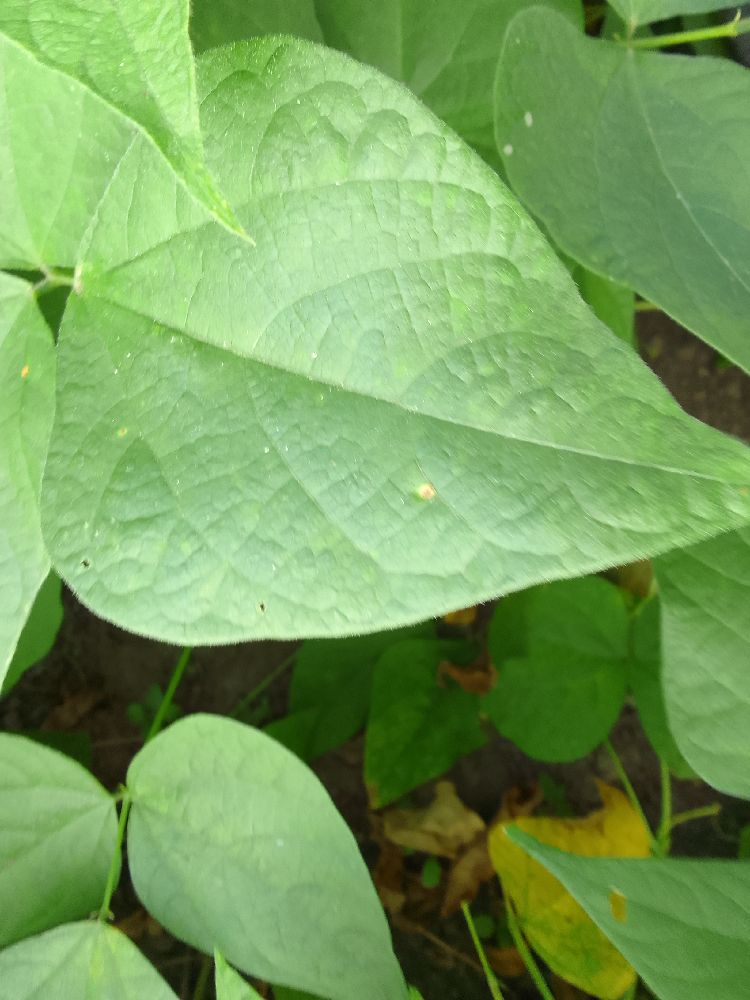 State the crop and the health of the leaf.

common bean, healthy
